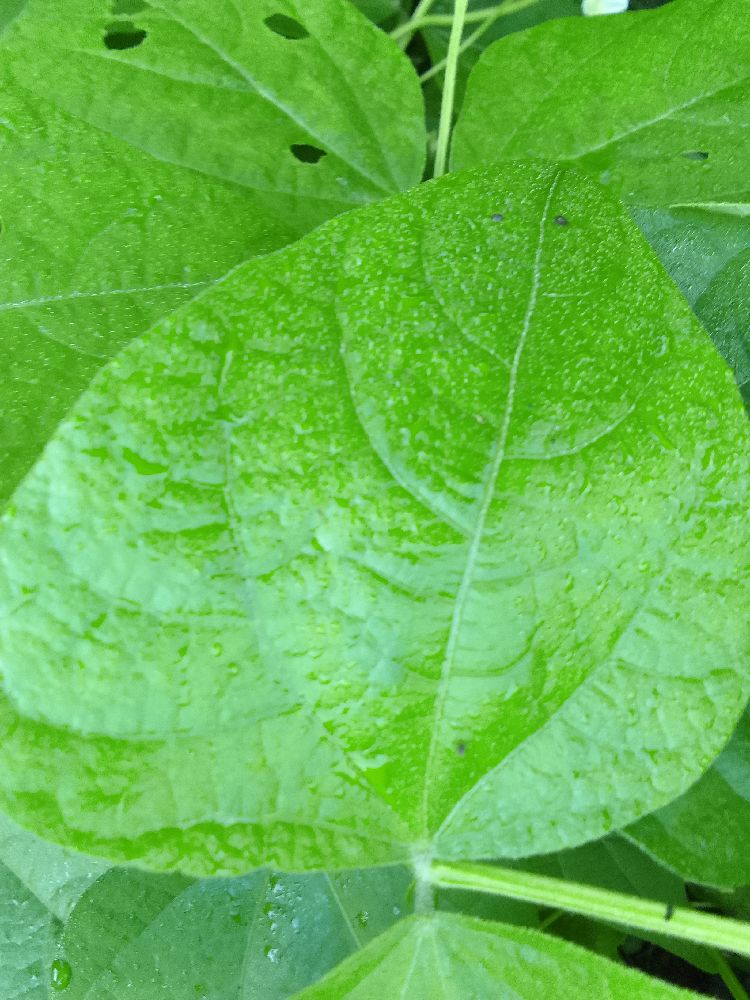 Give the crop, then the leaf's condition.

common bean, healthy
